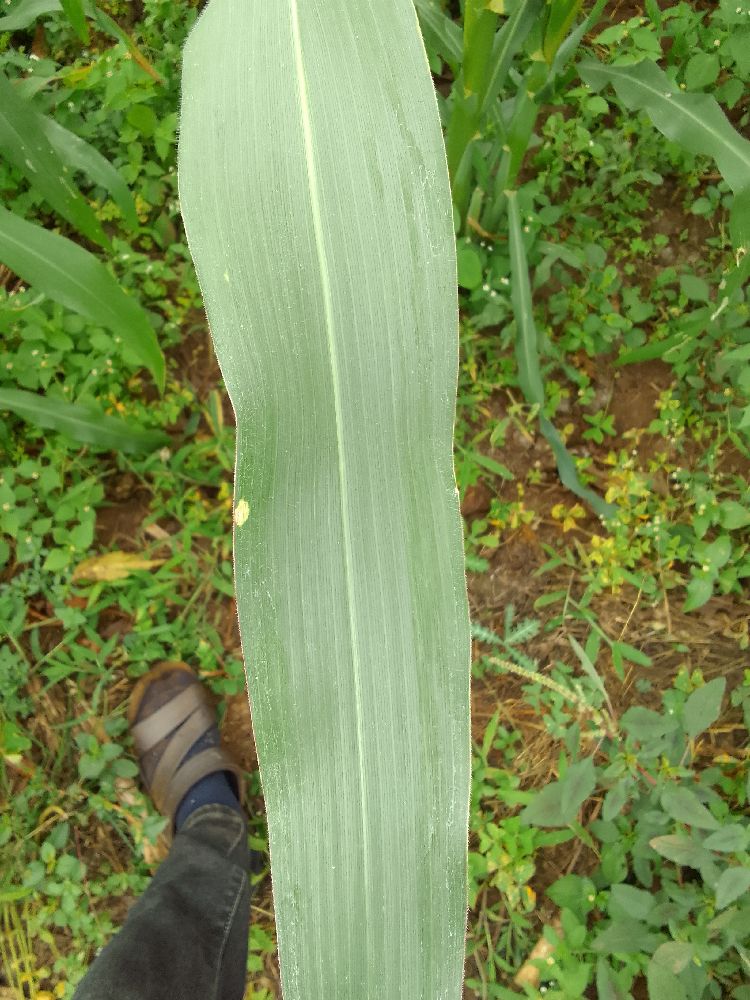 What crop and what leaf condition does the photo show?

maize, healthy
